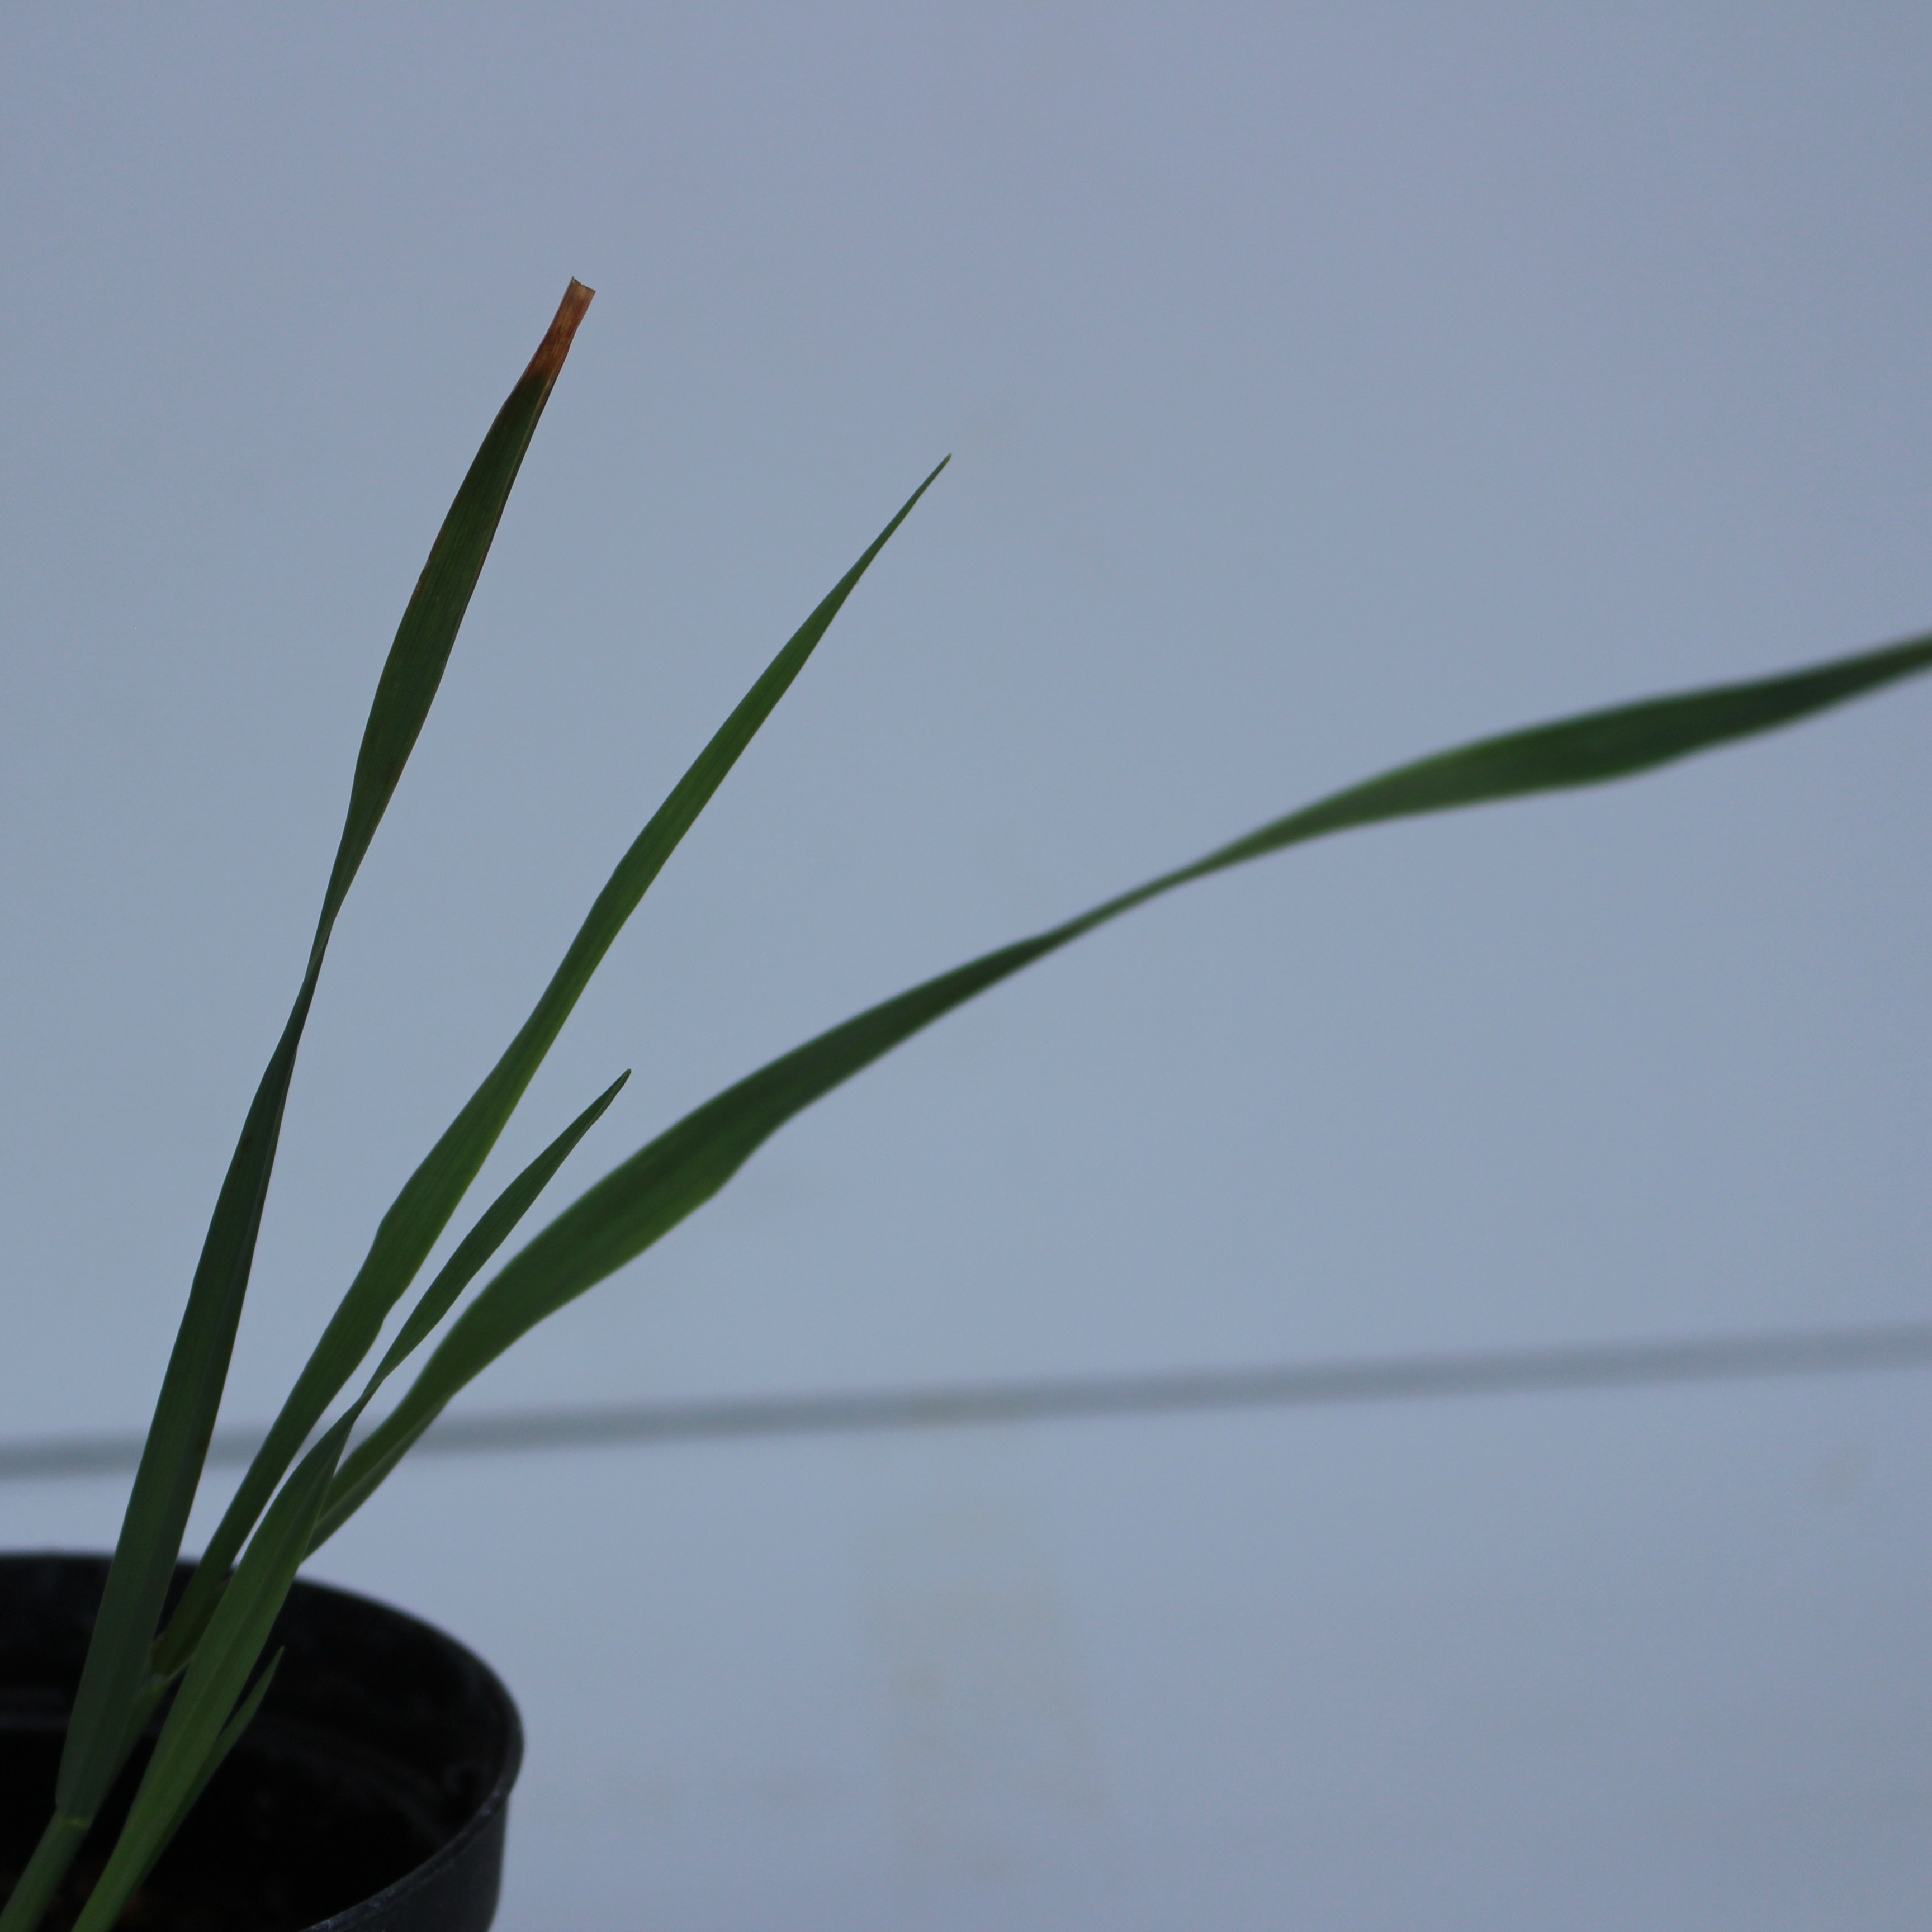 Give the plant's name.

Avena sterilis
